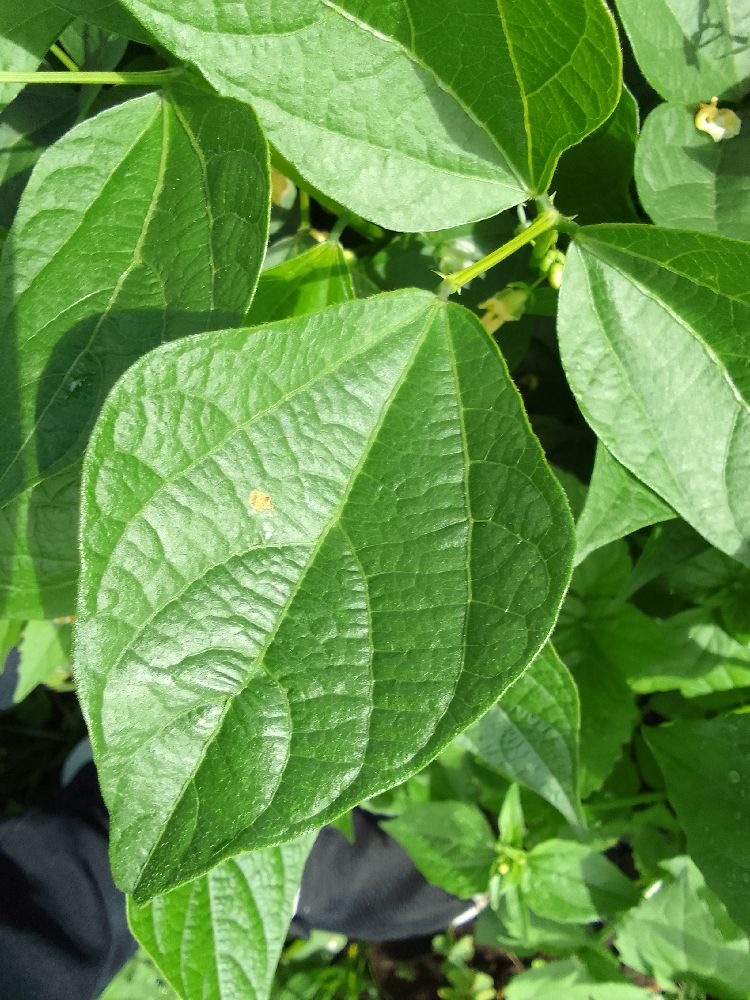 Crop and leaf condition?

common bean, healthy
